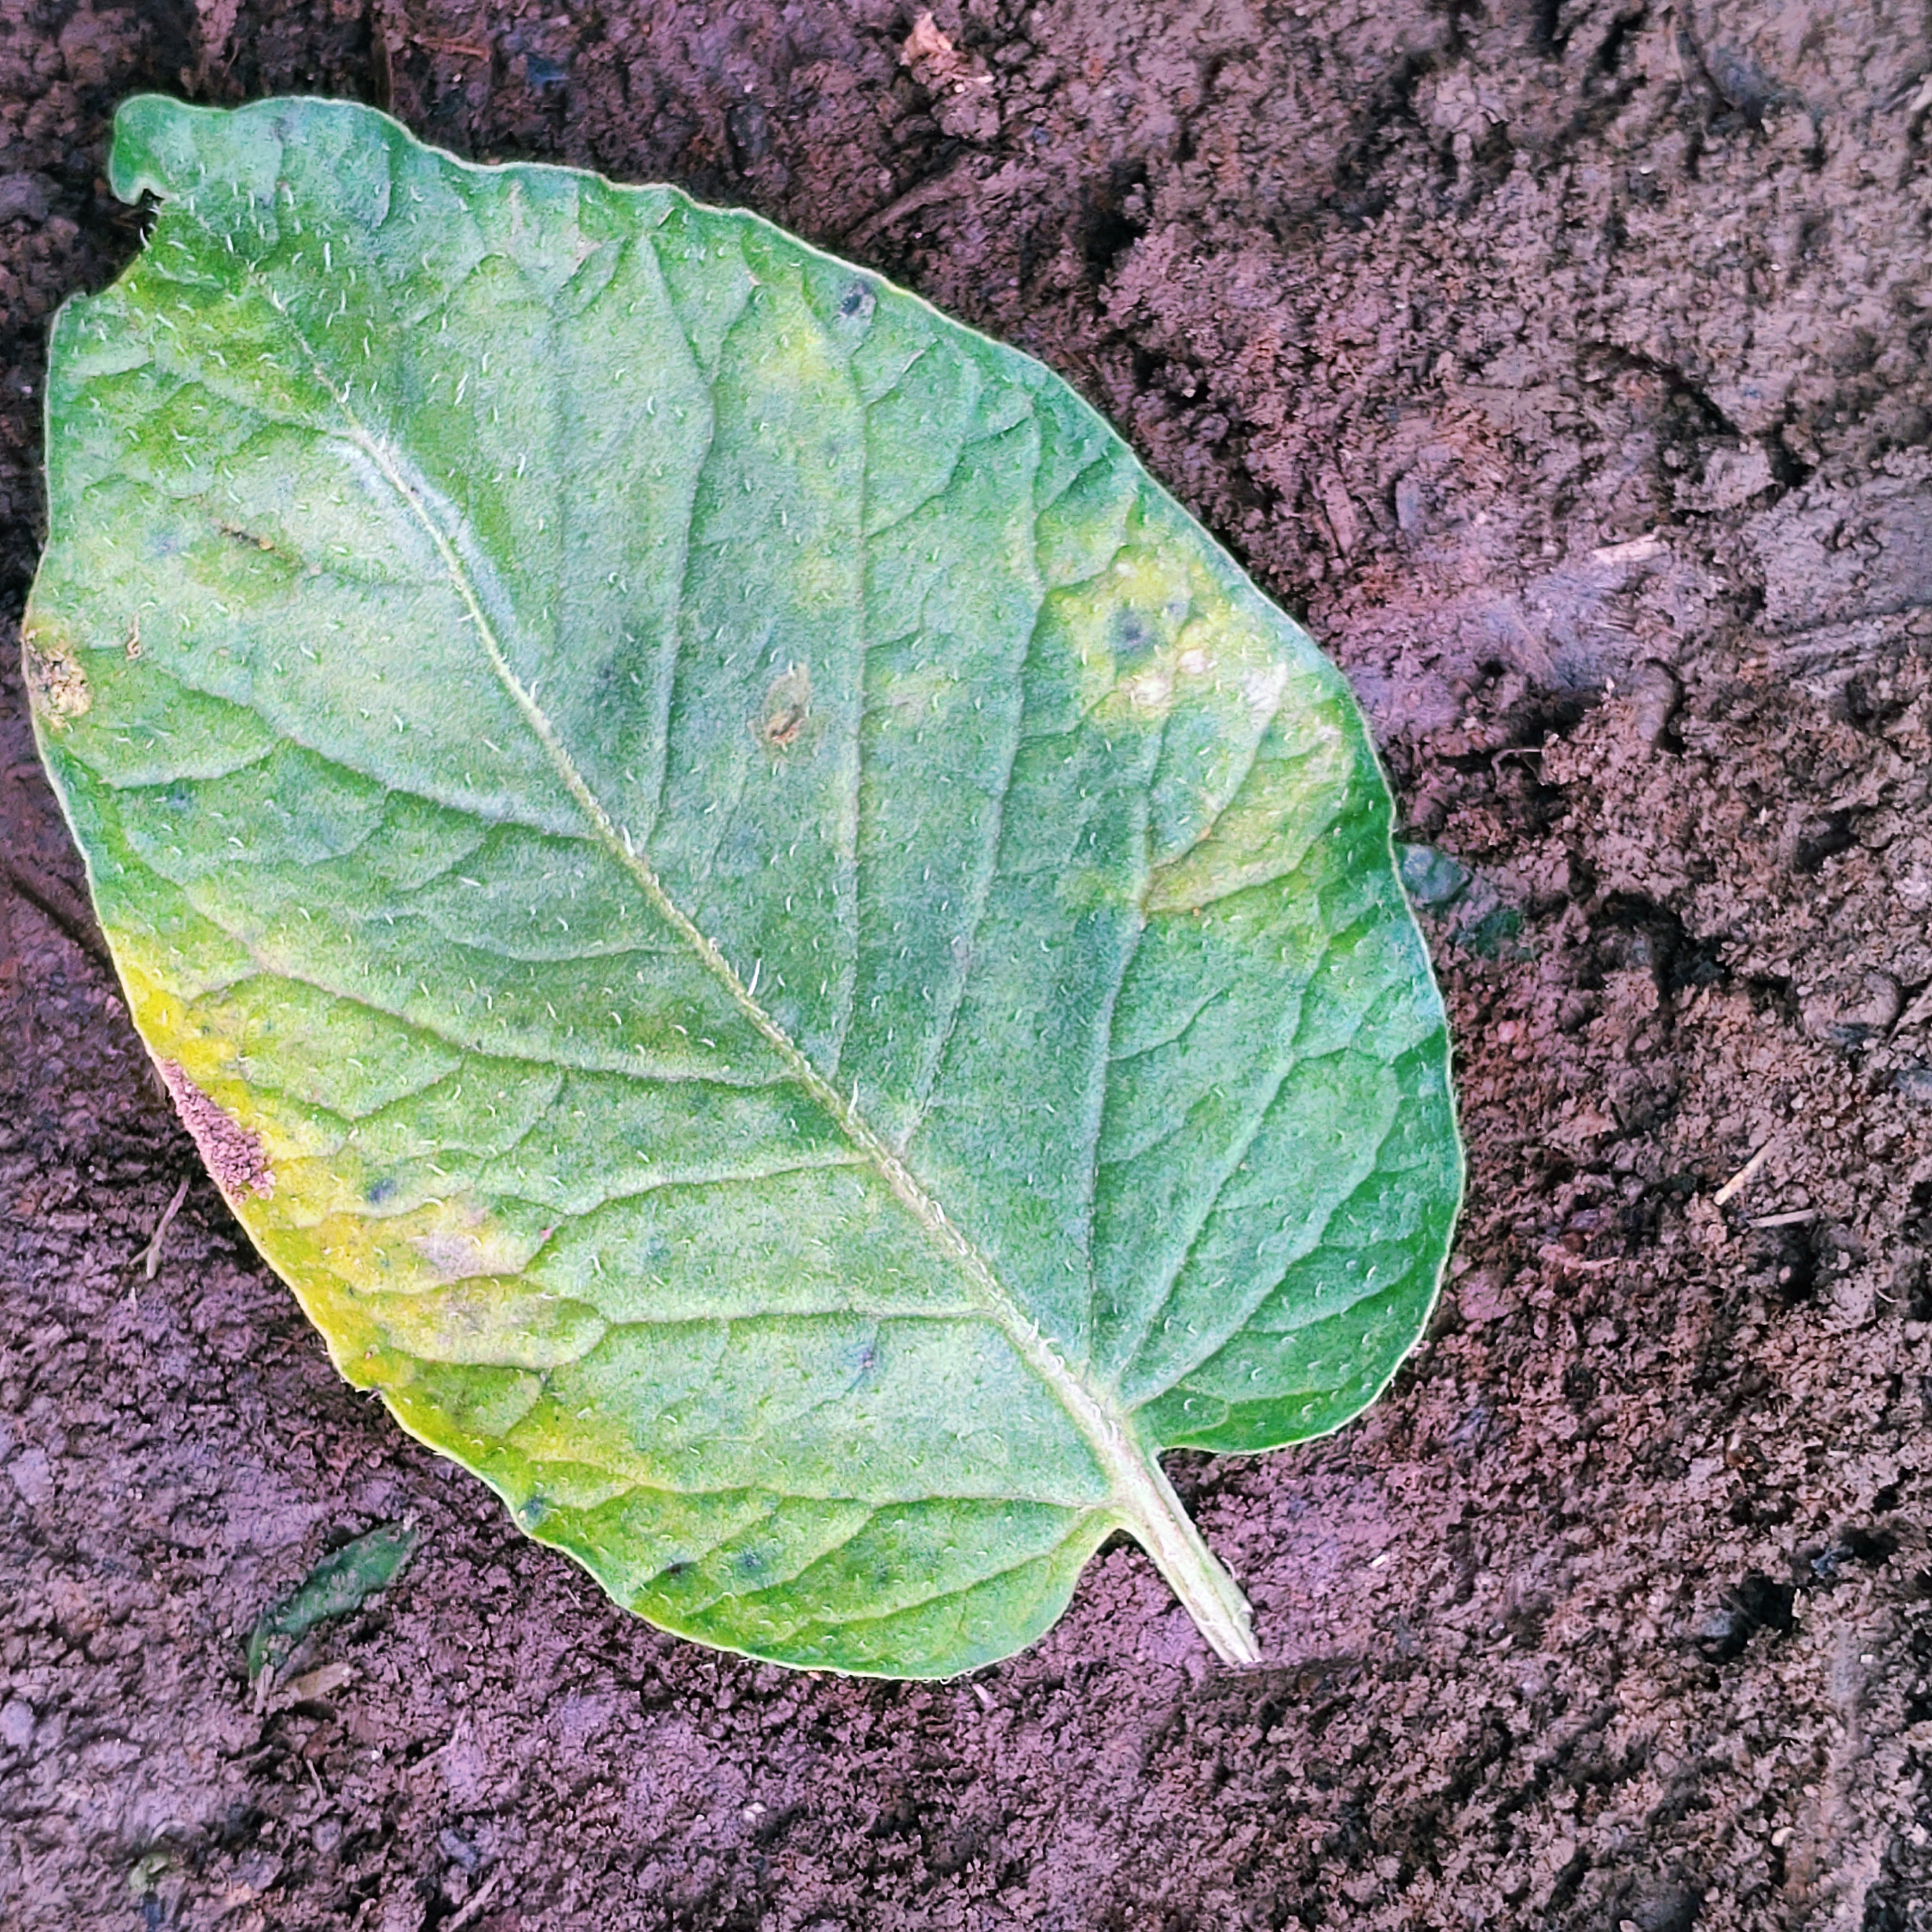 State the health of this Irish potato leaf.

late blight
